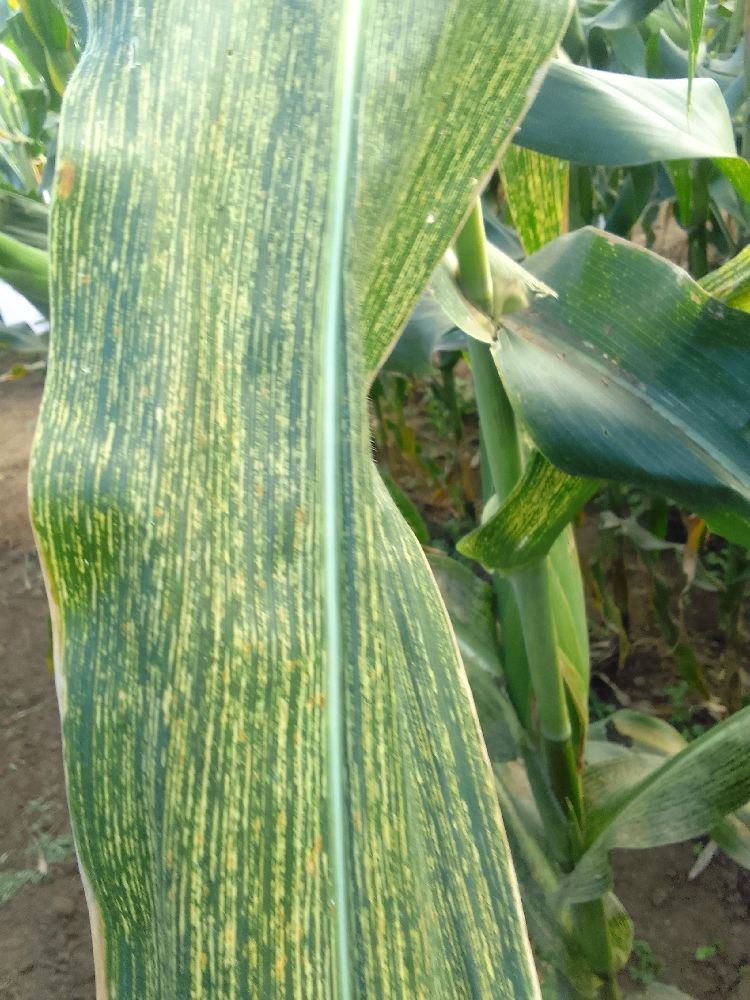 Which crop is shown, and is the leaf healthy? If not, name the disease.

maize, maize streak virus
